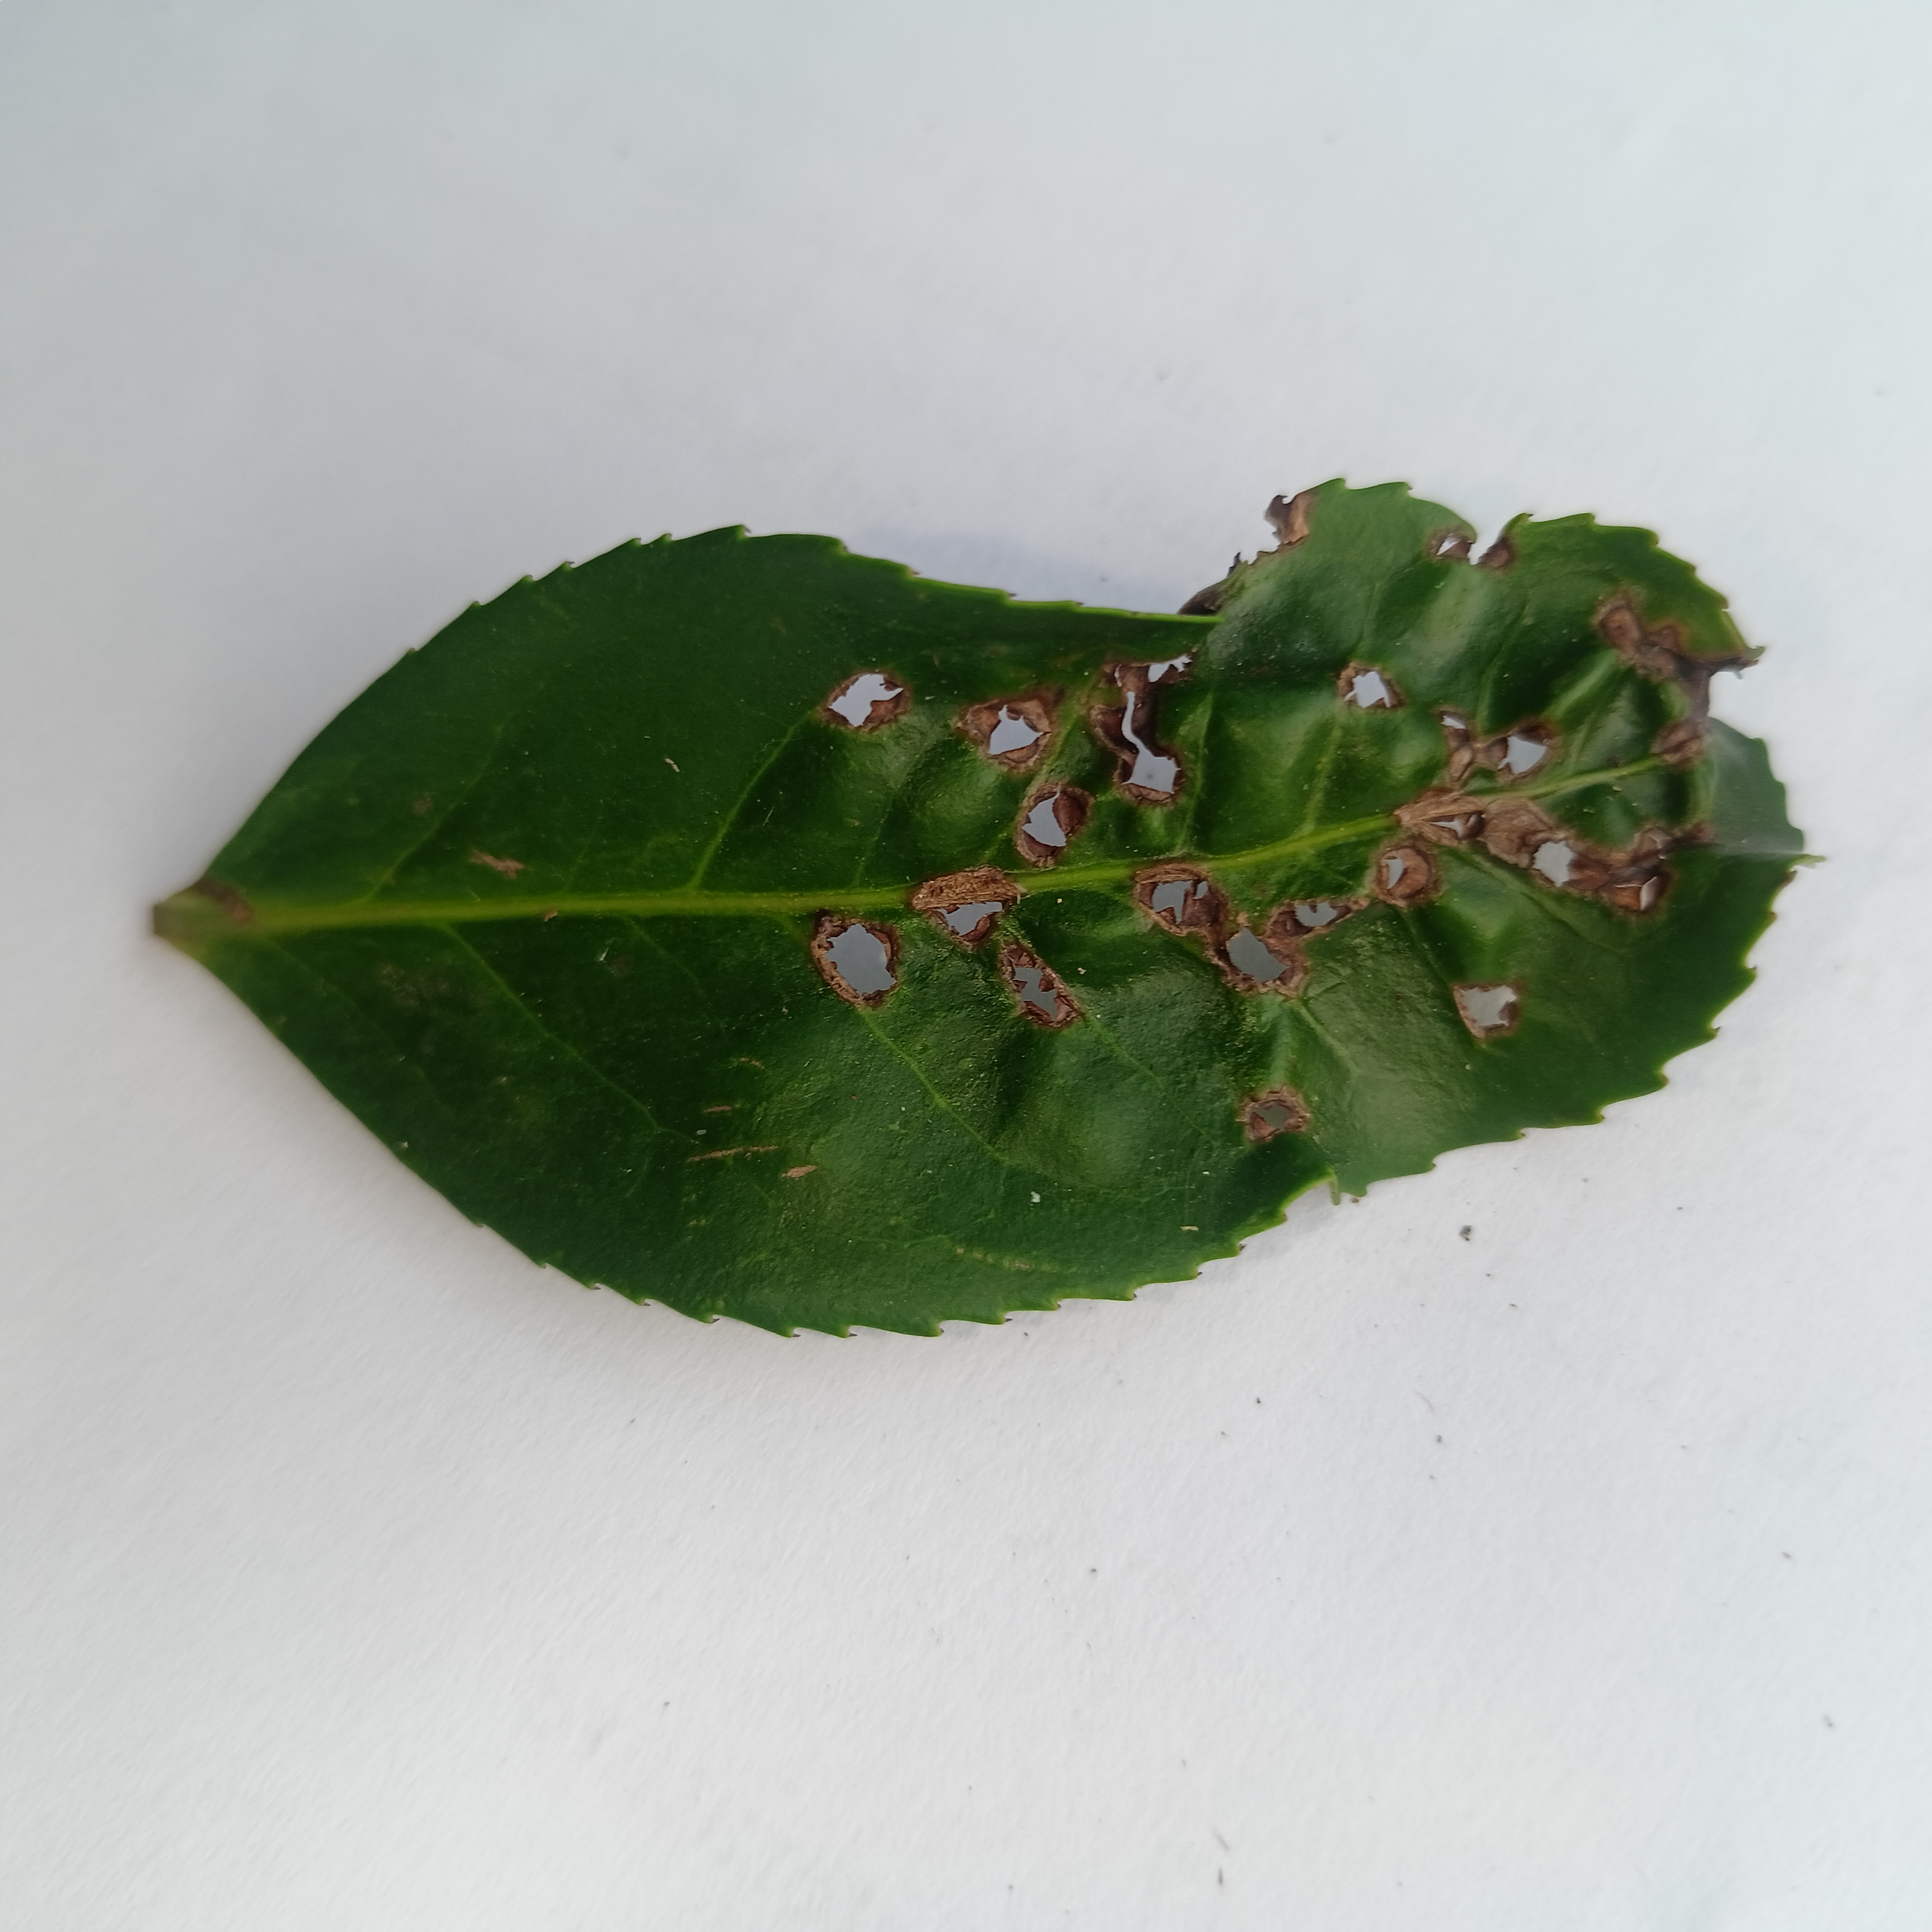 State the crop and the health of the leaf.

tea, helopeltis
